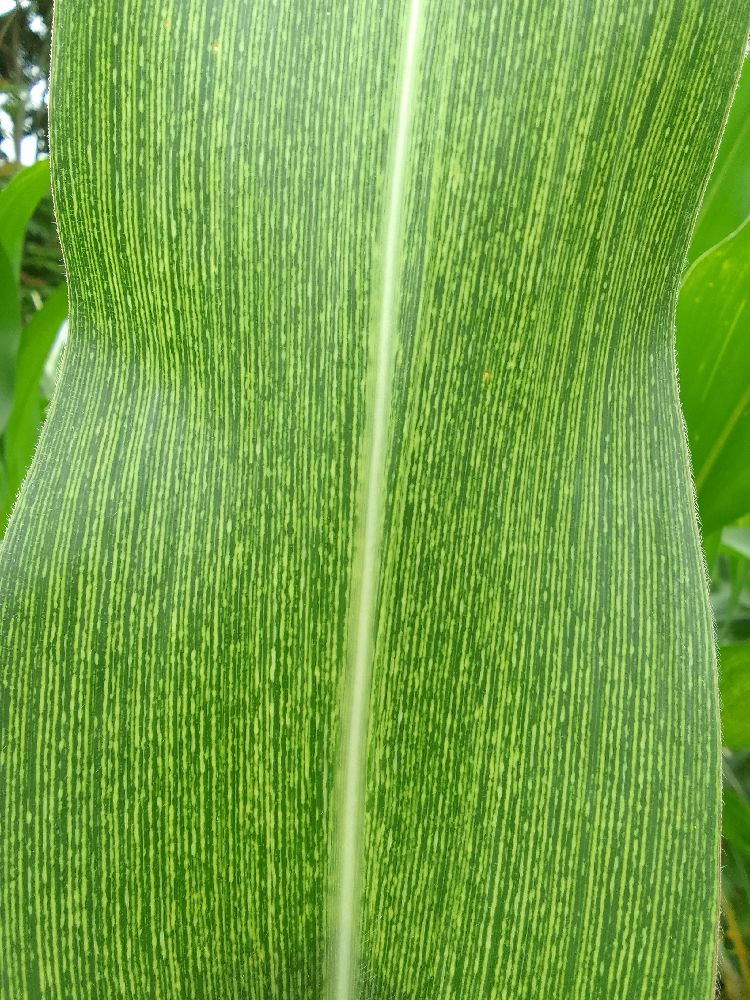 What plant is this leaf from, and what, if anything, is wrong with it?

maize, maize streak virus
